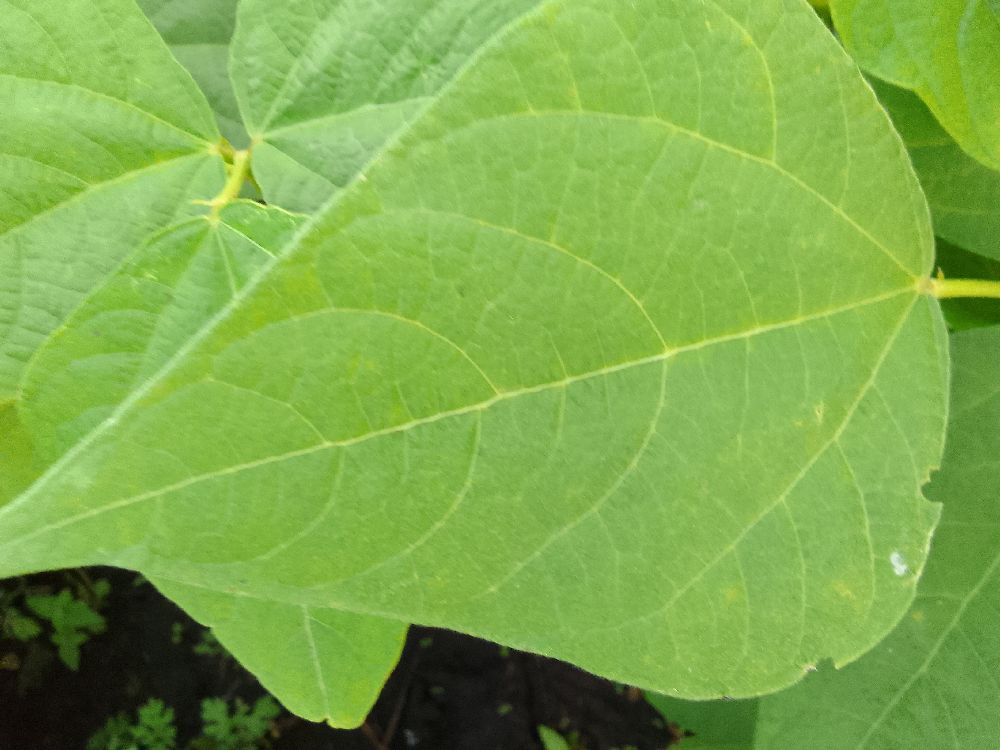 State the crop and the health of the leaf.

common bean, healthy
